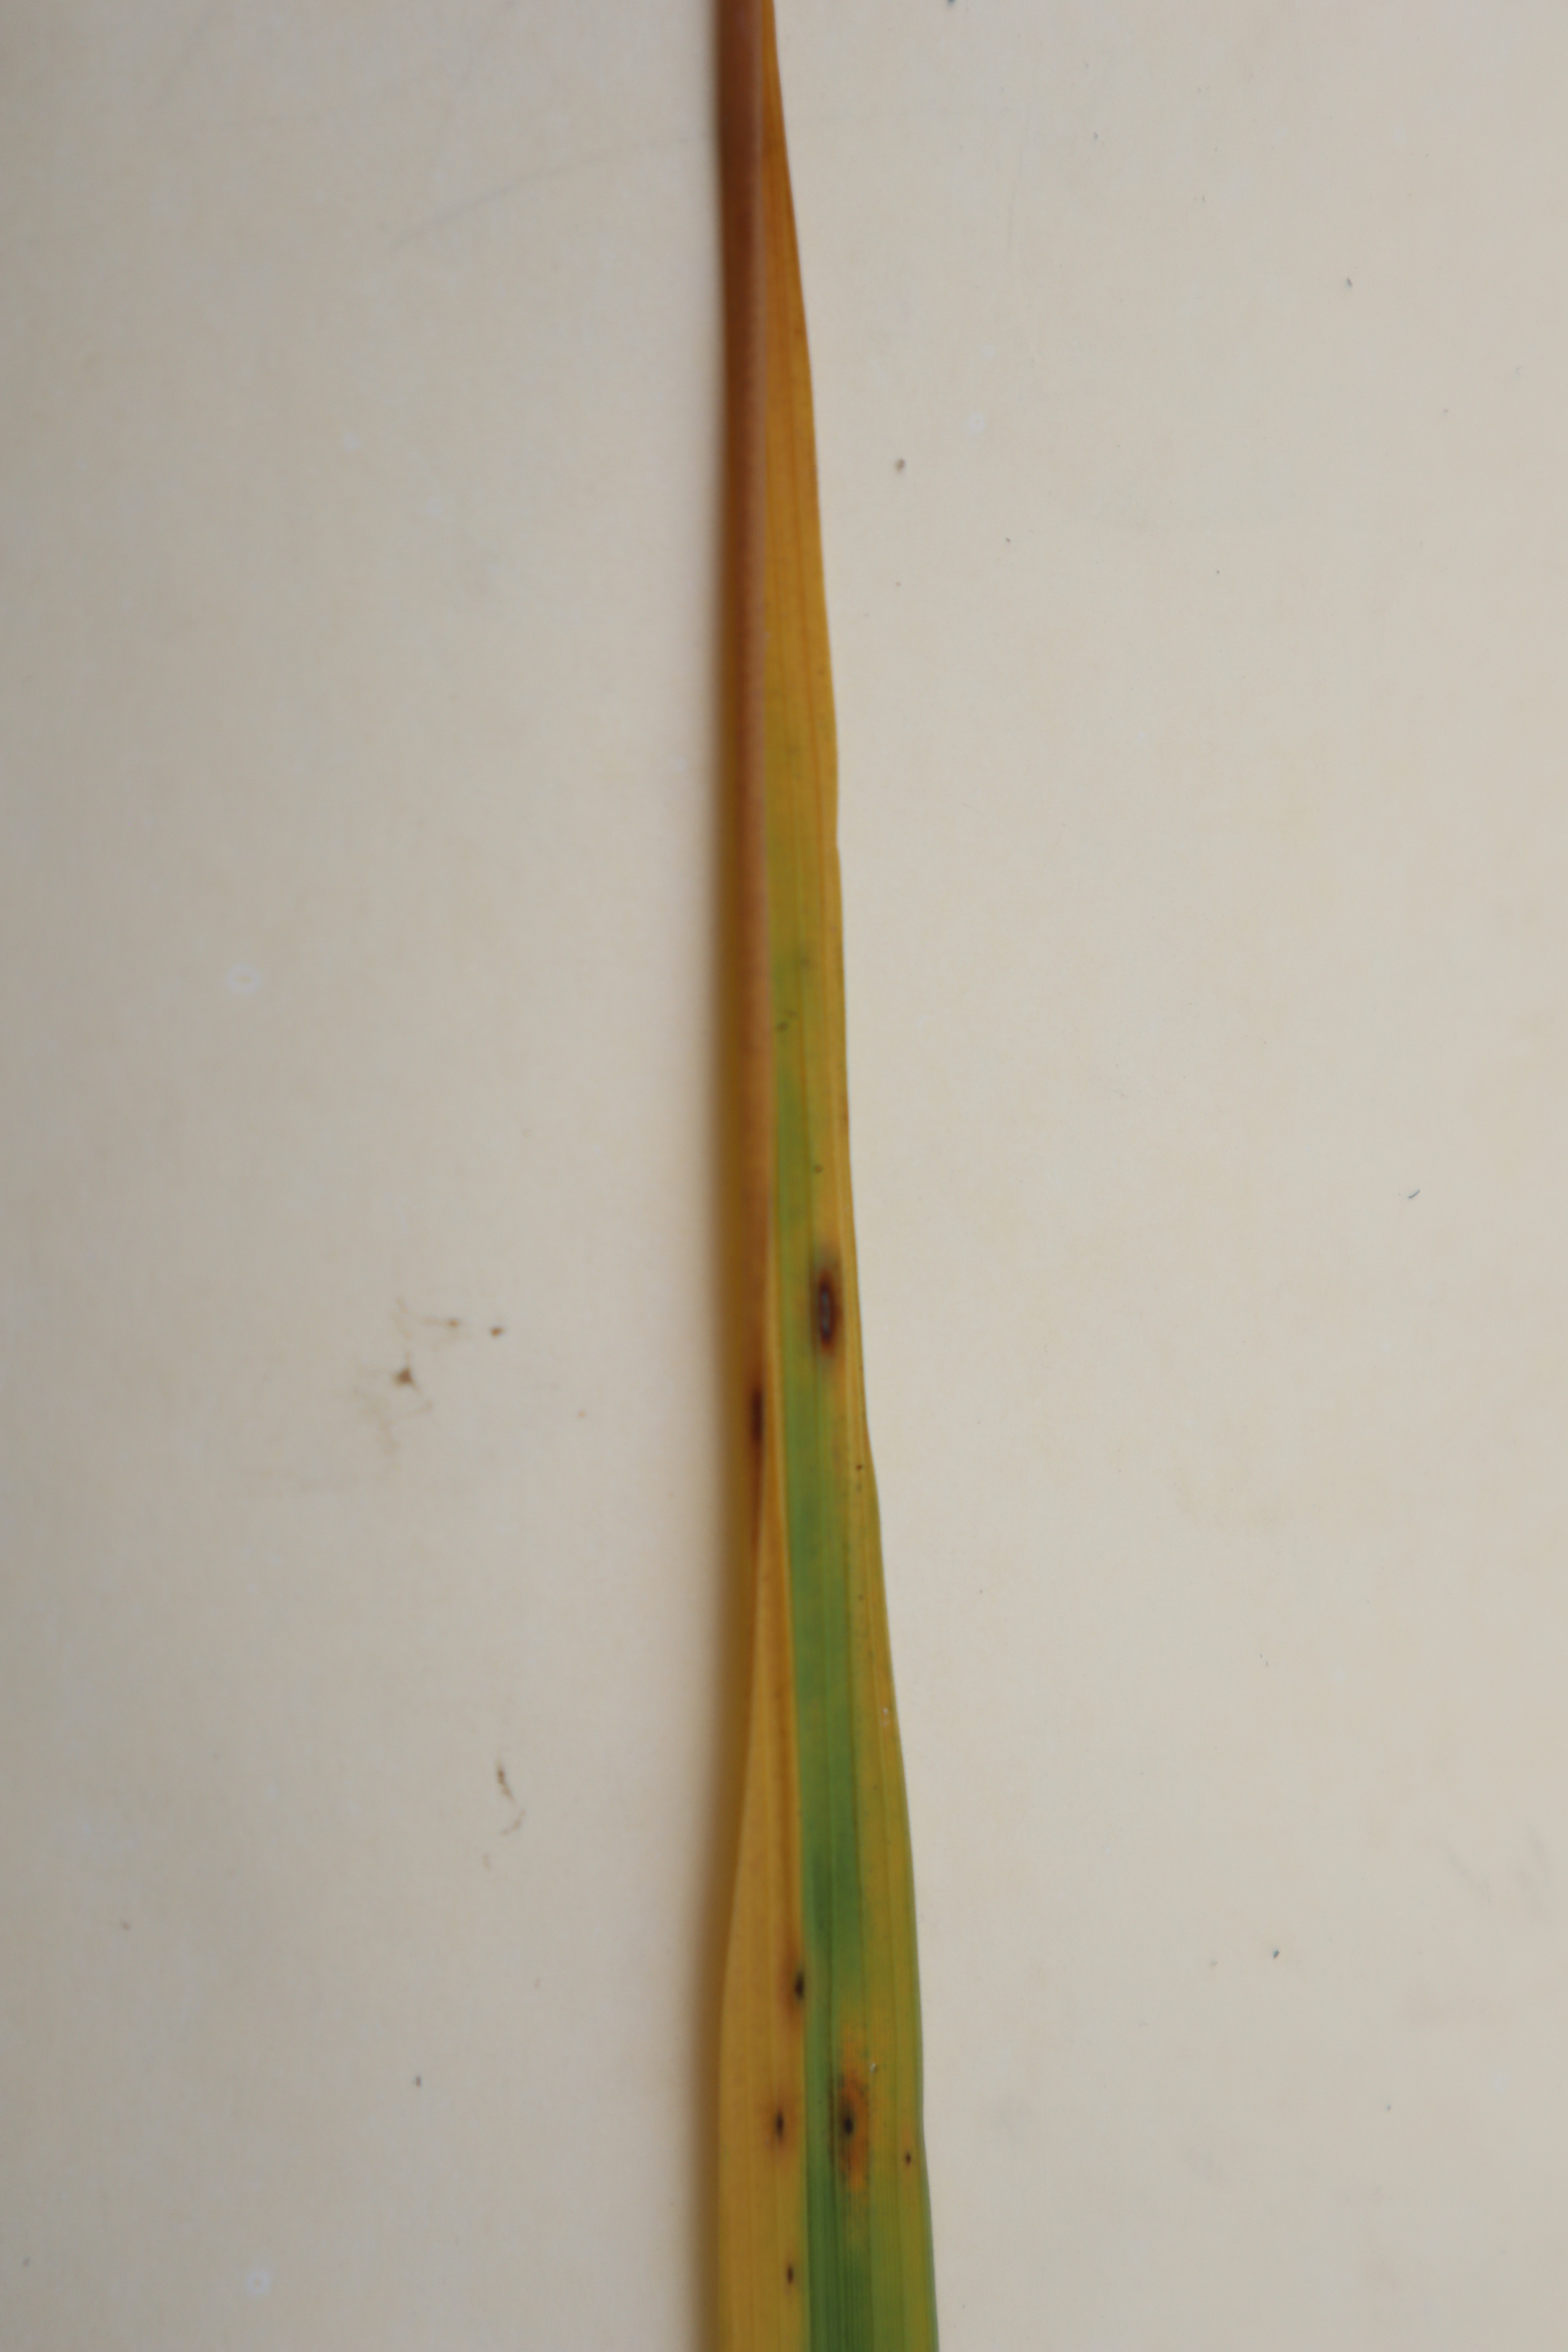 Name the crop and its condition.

rice, tungro virus disease
